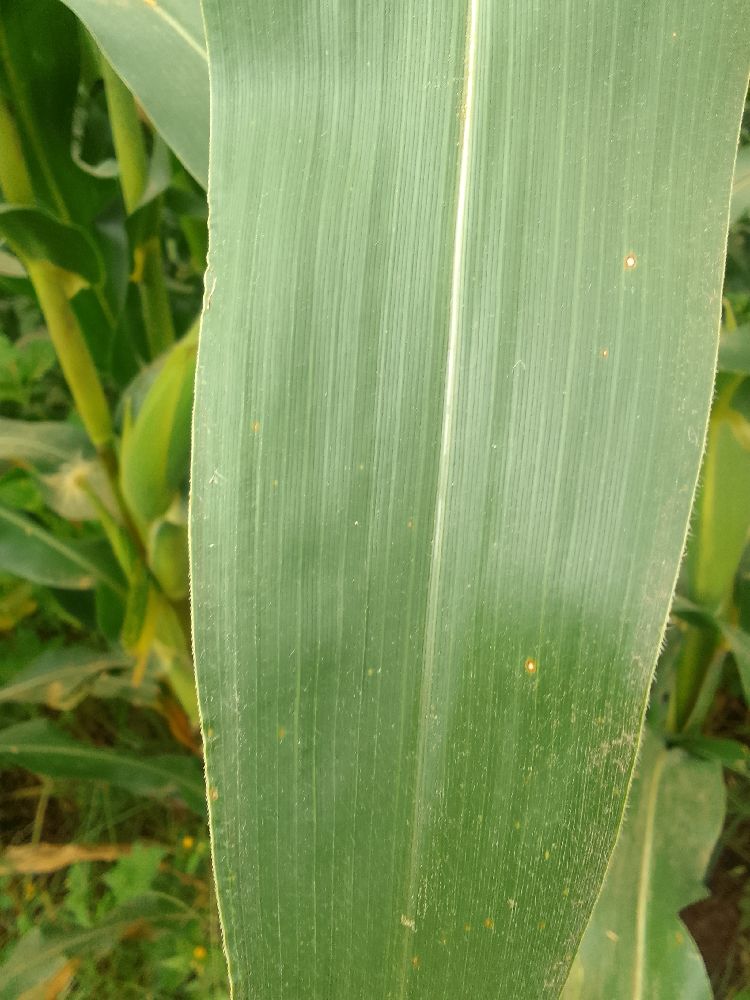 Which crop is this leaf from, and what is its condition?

maize, healthy
